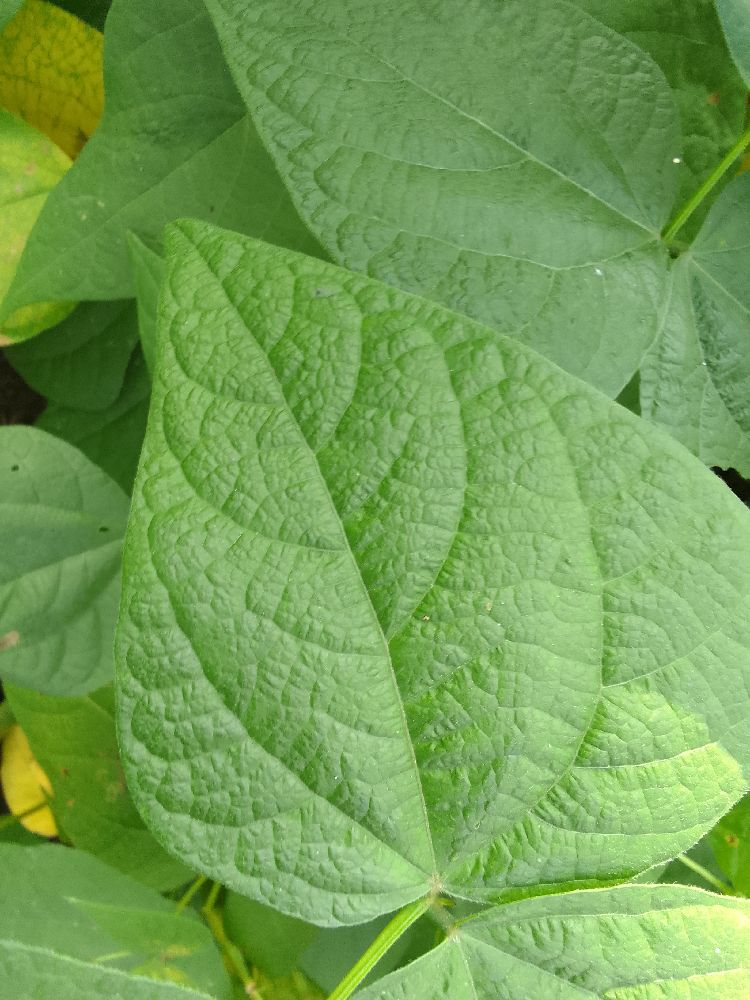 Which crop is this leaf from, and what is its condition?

common bean, healthy
